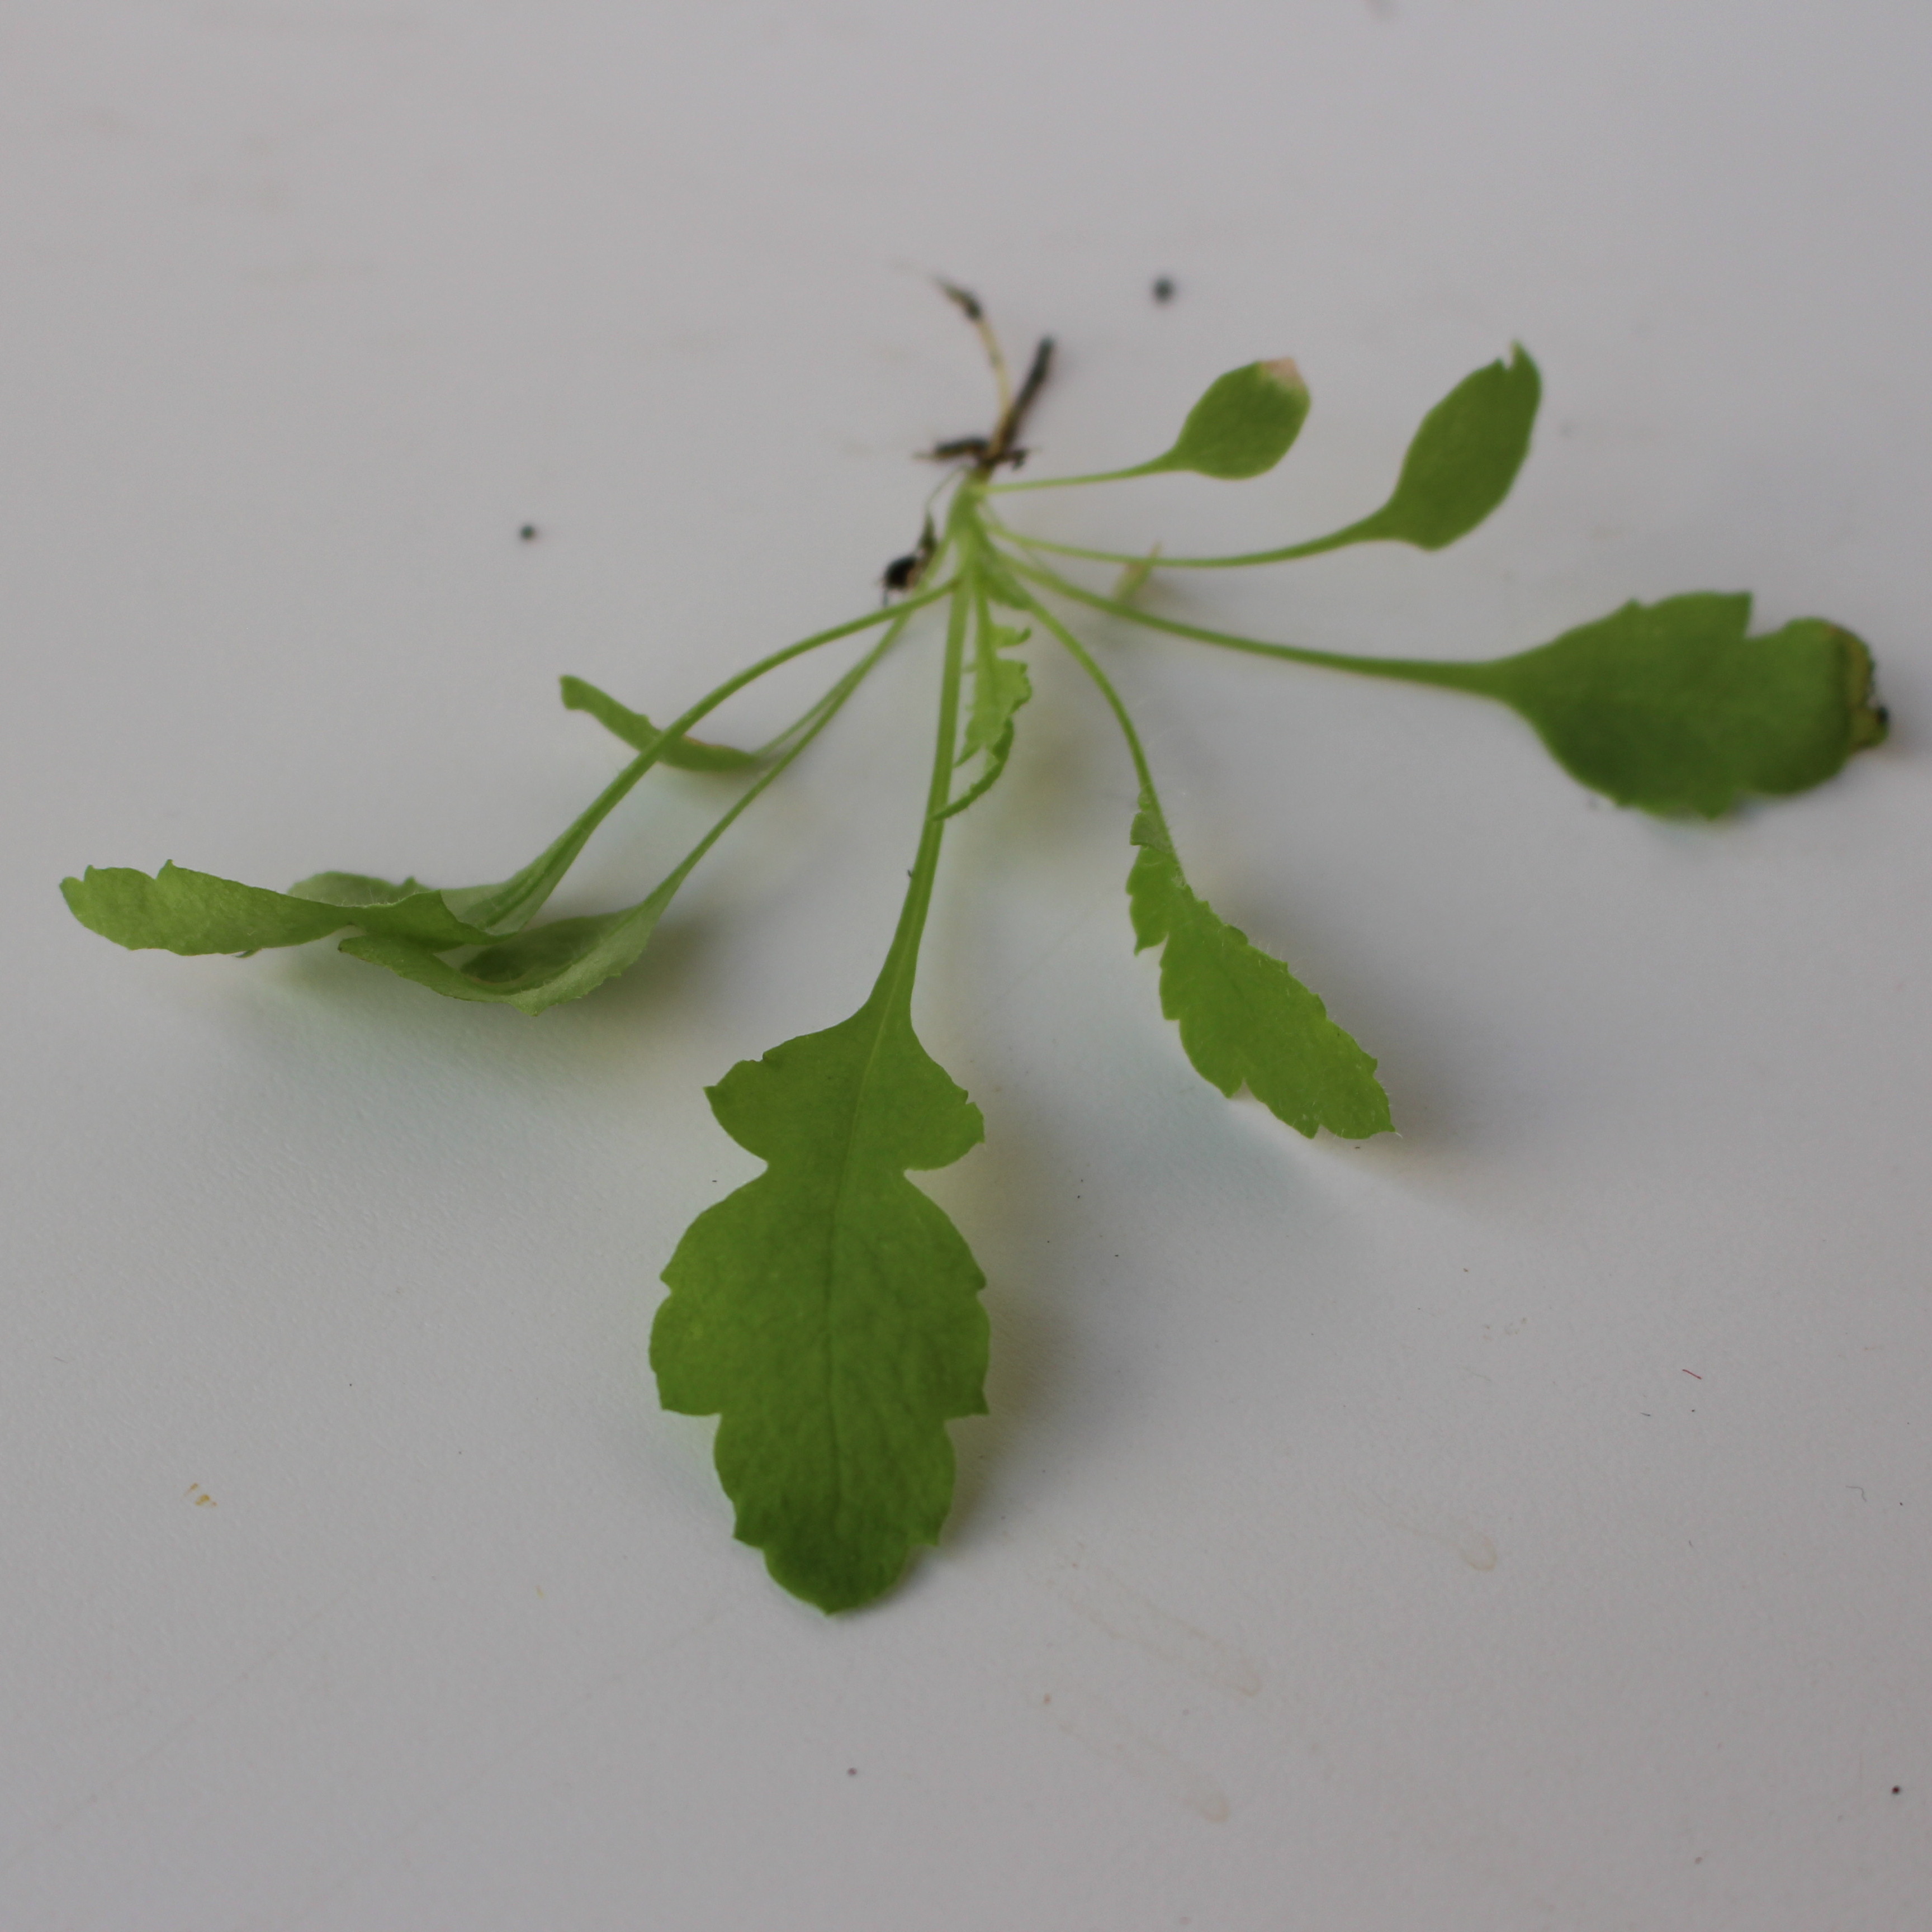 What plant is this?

Papaver rhoeas
